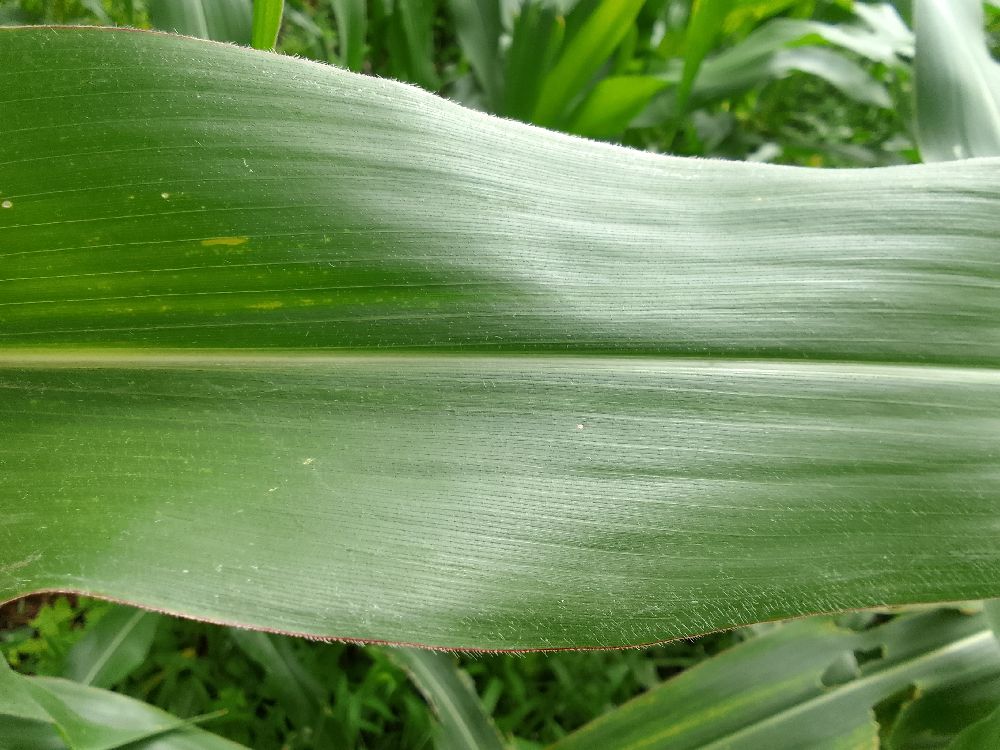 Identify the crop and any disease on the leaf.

maize, healthy
